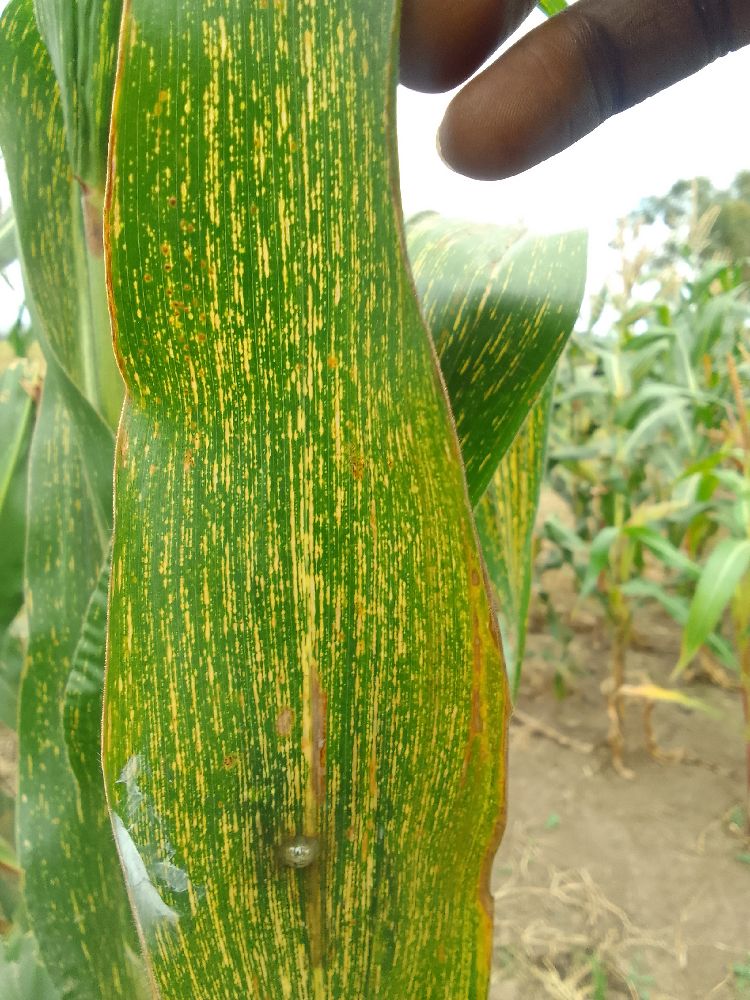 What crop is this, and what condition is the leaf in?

maize, maize streak virus
